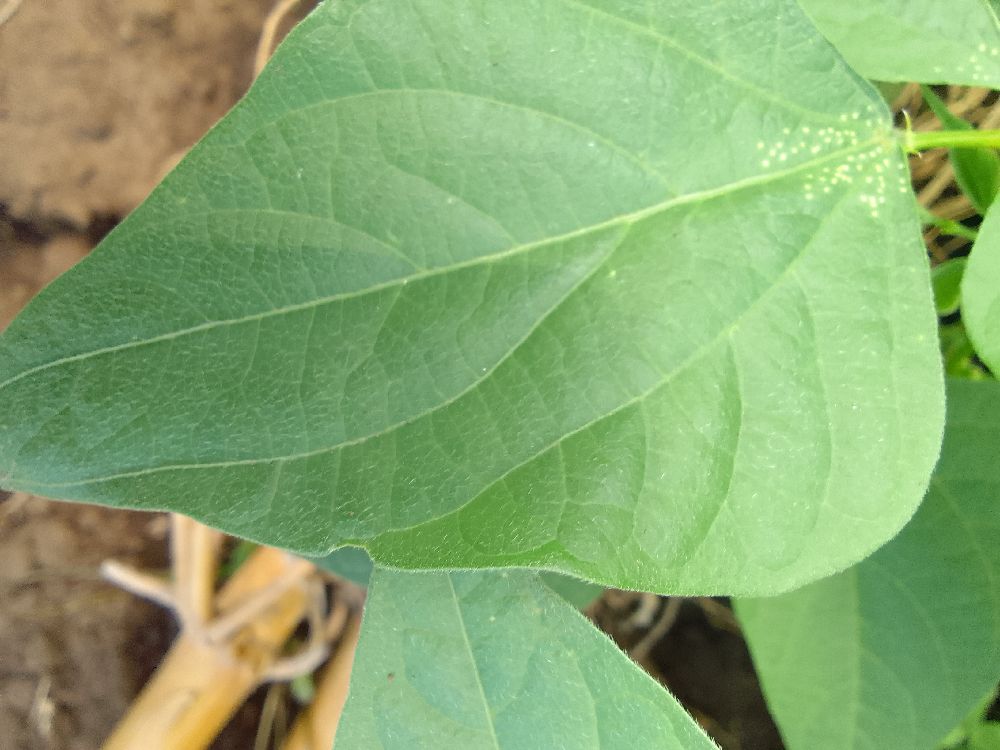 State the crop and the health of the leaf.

common bean, healthy
